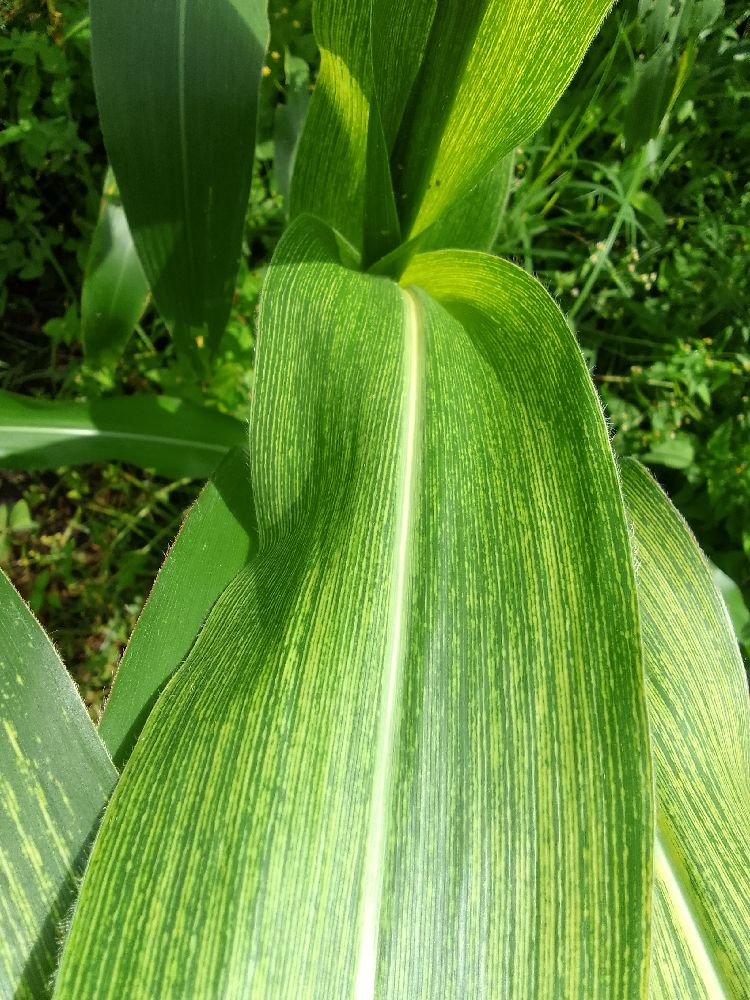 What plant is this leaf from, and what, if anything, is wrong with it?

maize, maize streak virus
